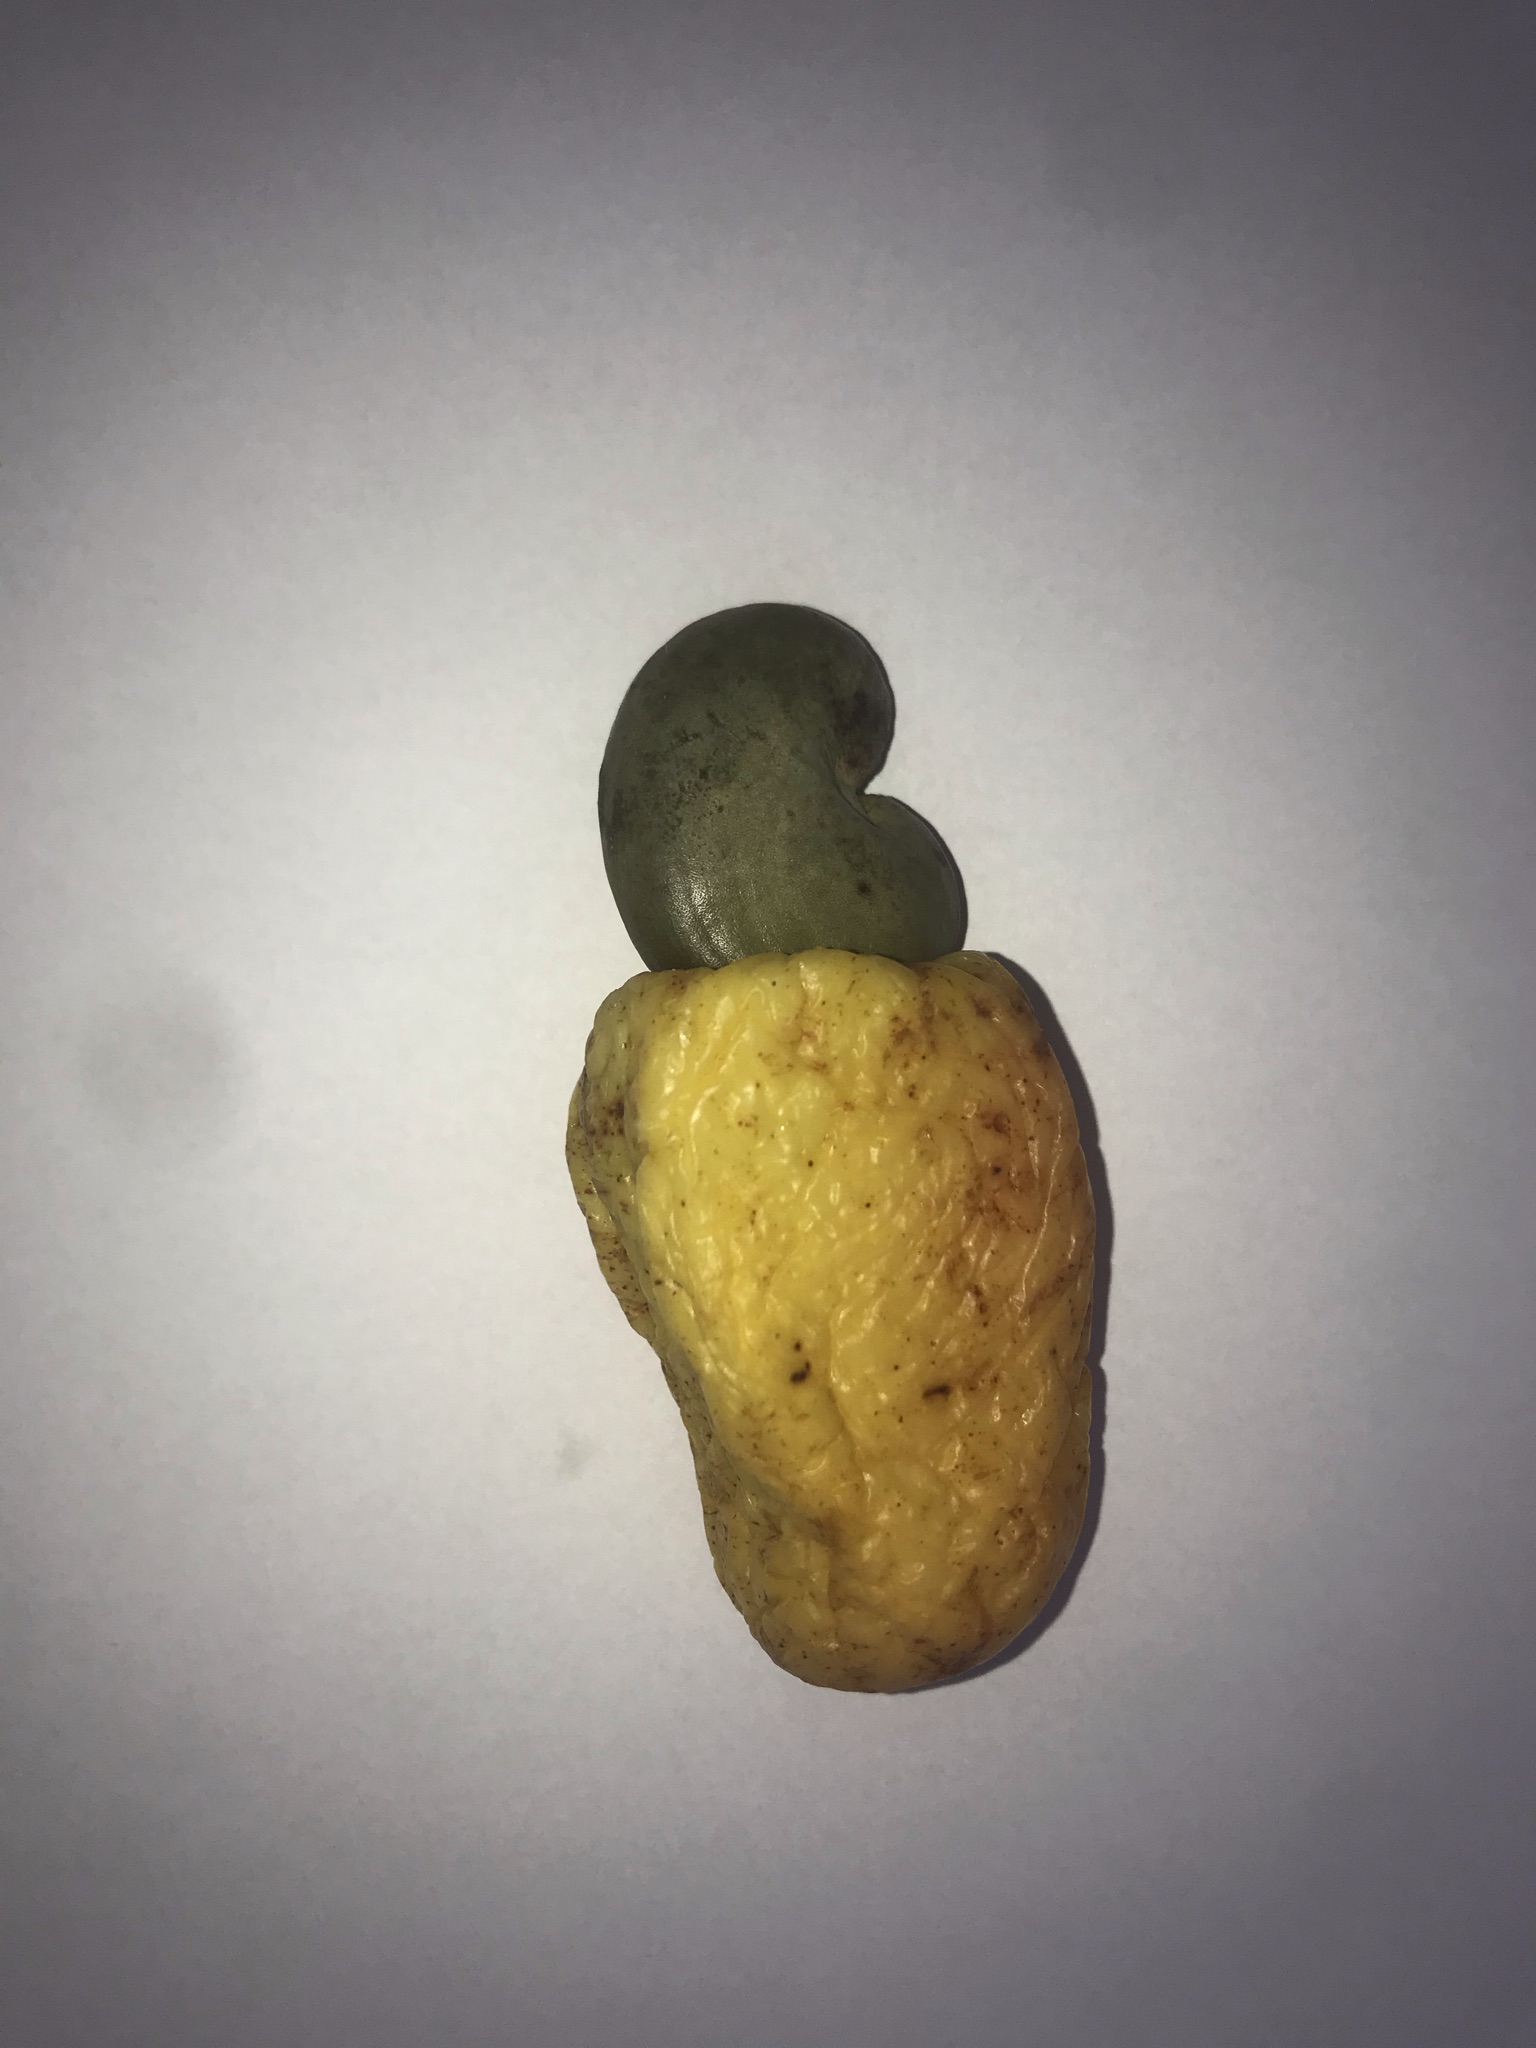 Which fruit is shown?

caju amarelo
